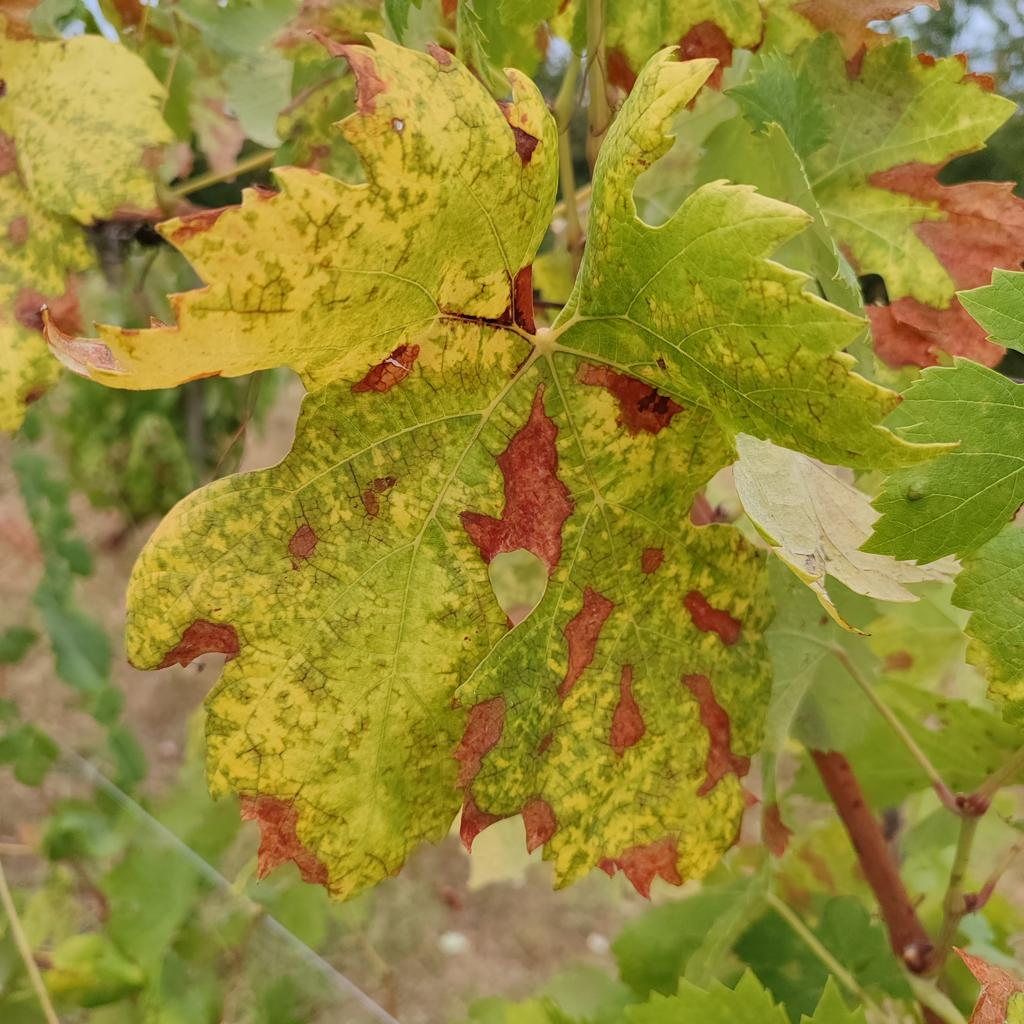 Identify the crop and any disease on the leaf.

grapevine, esca complex
